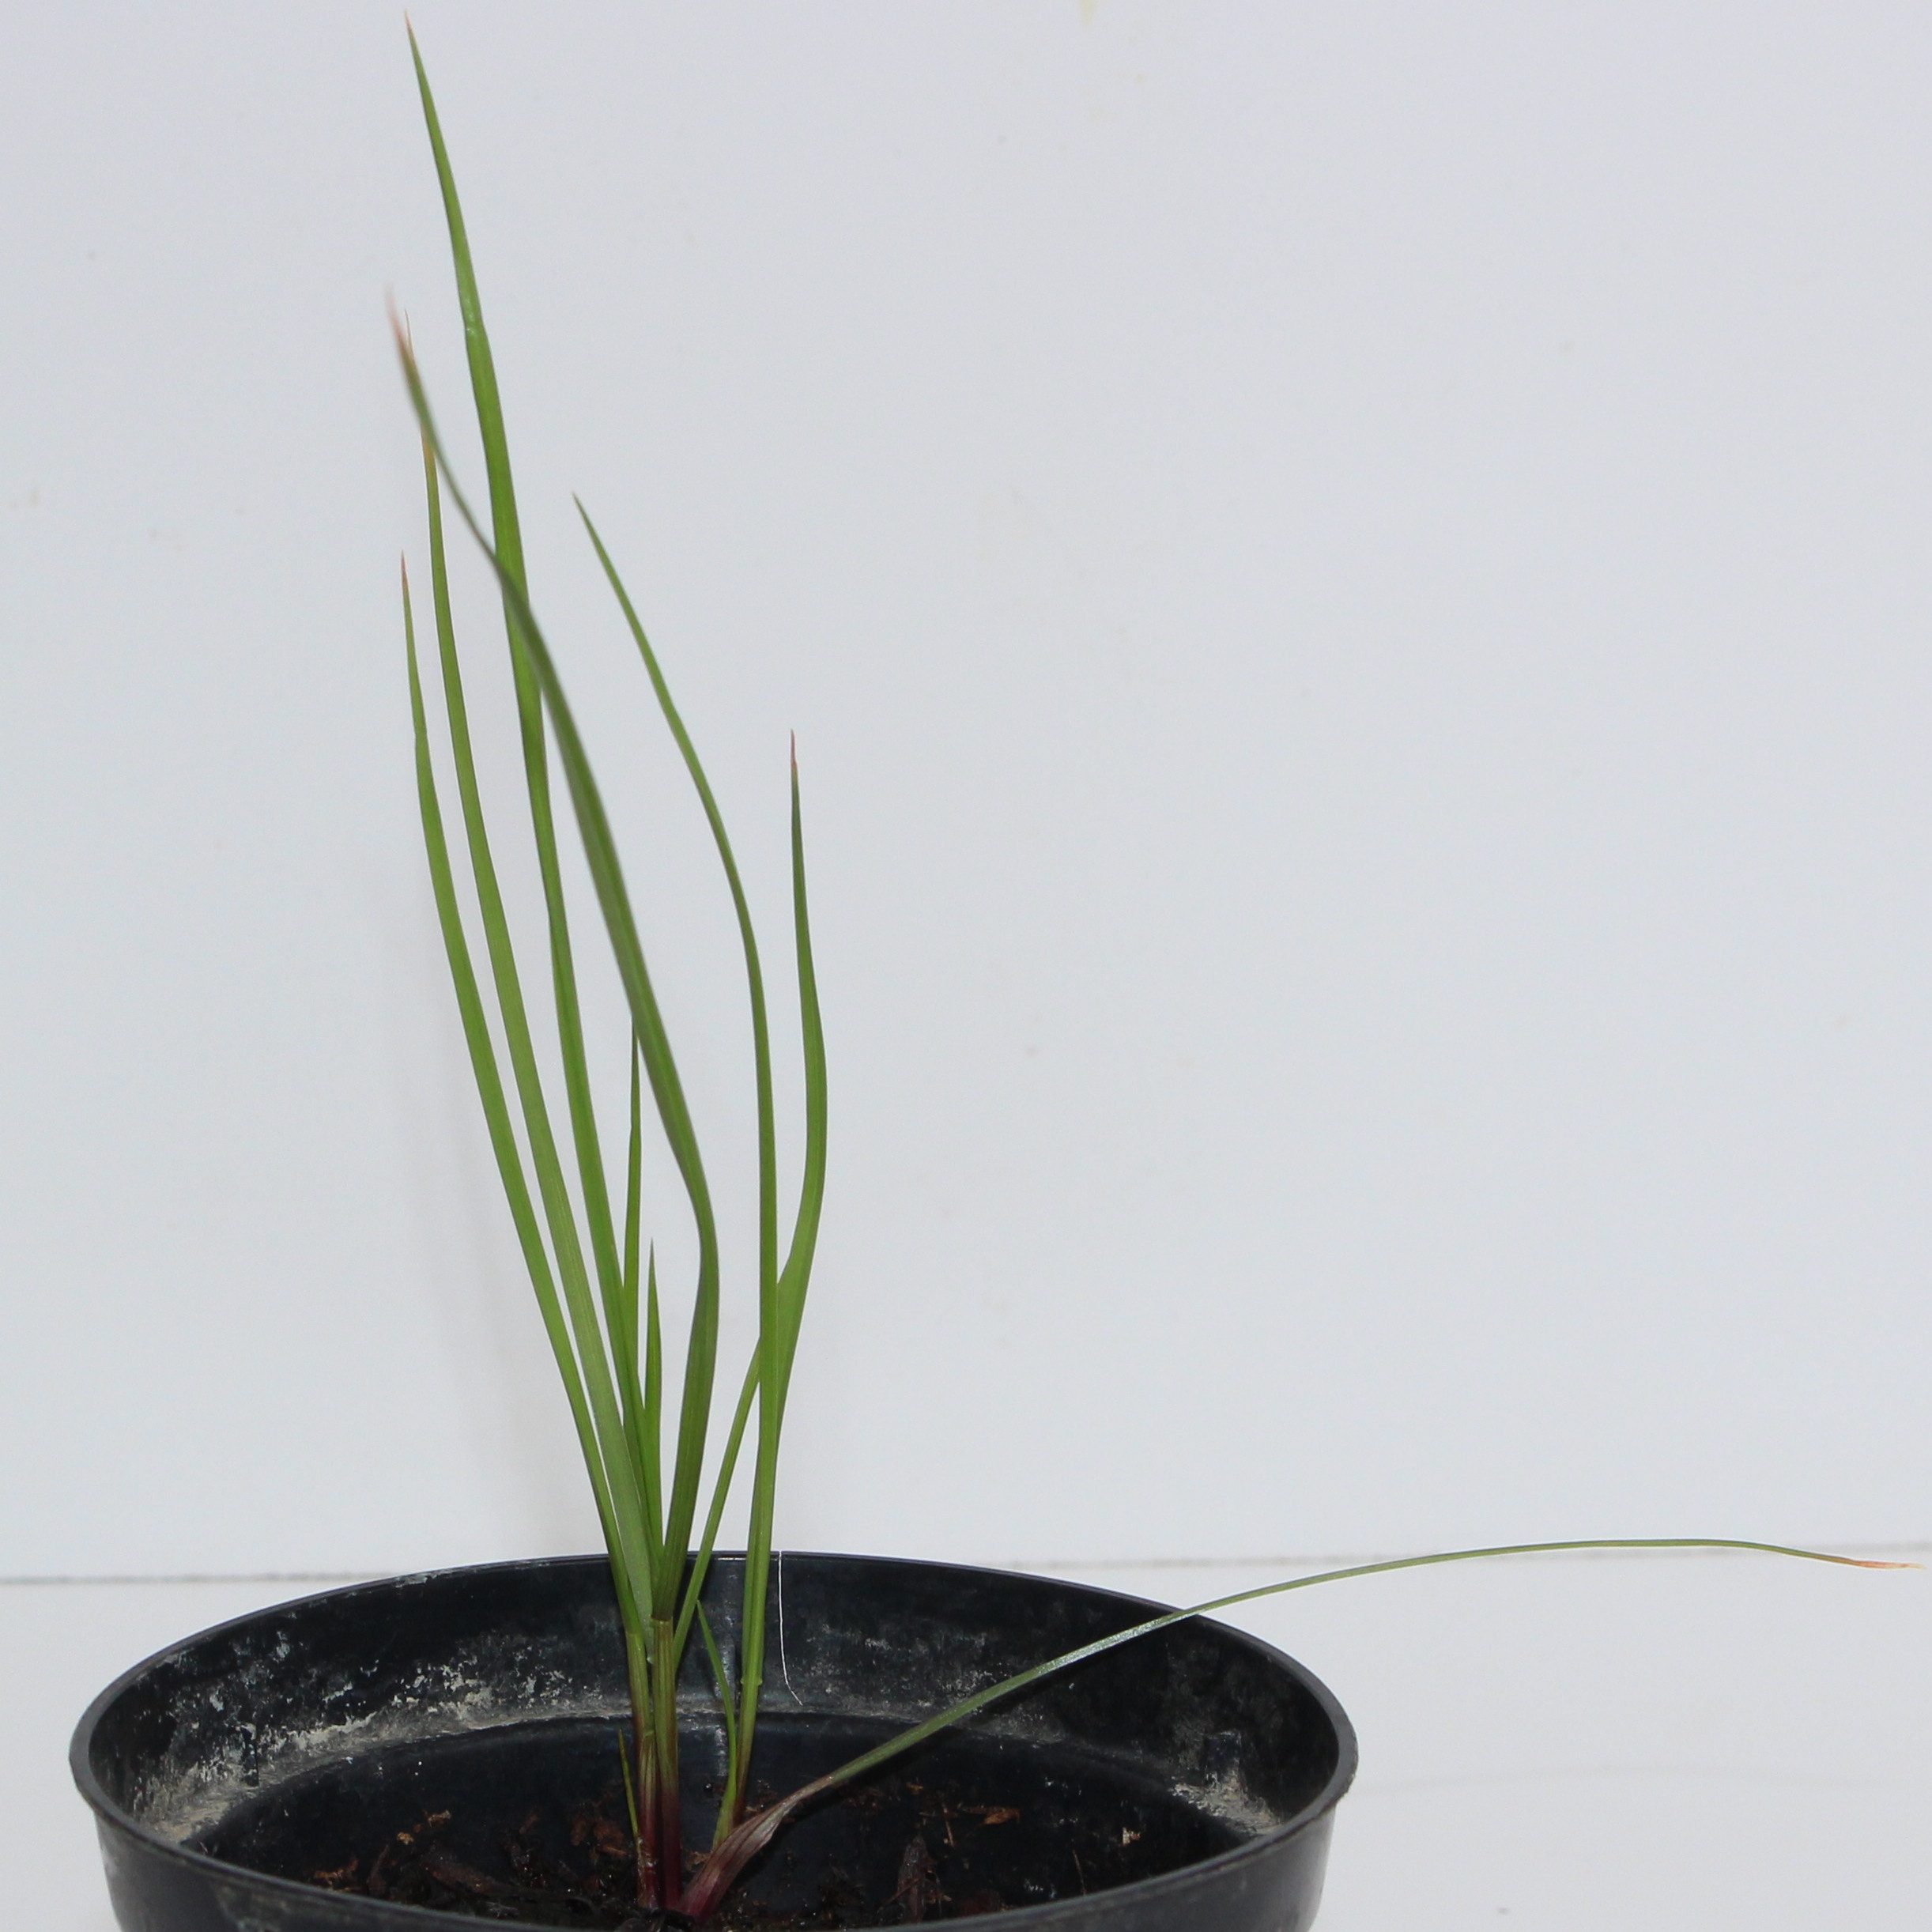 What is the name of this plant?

Lolium multiflorum
